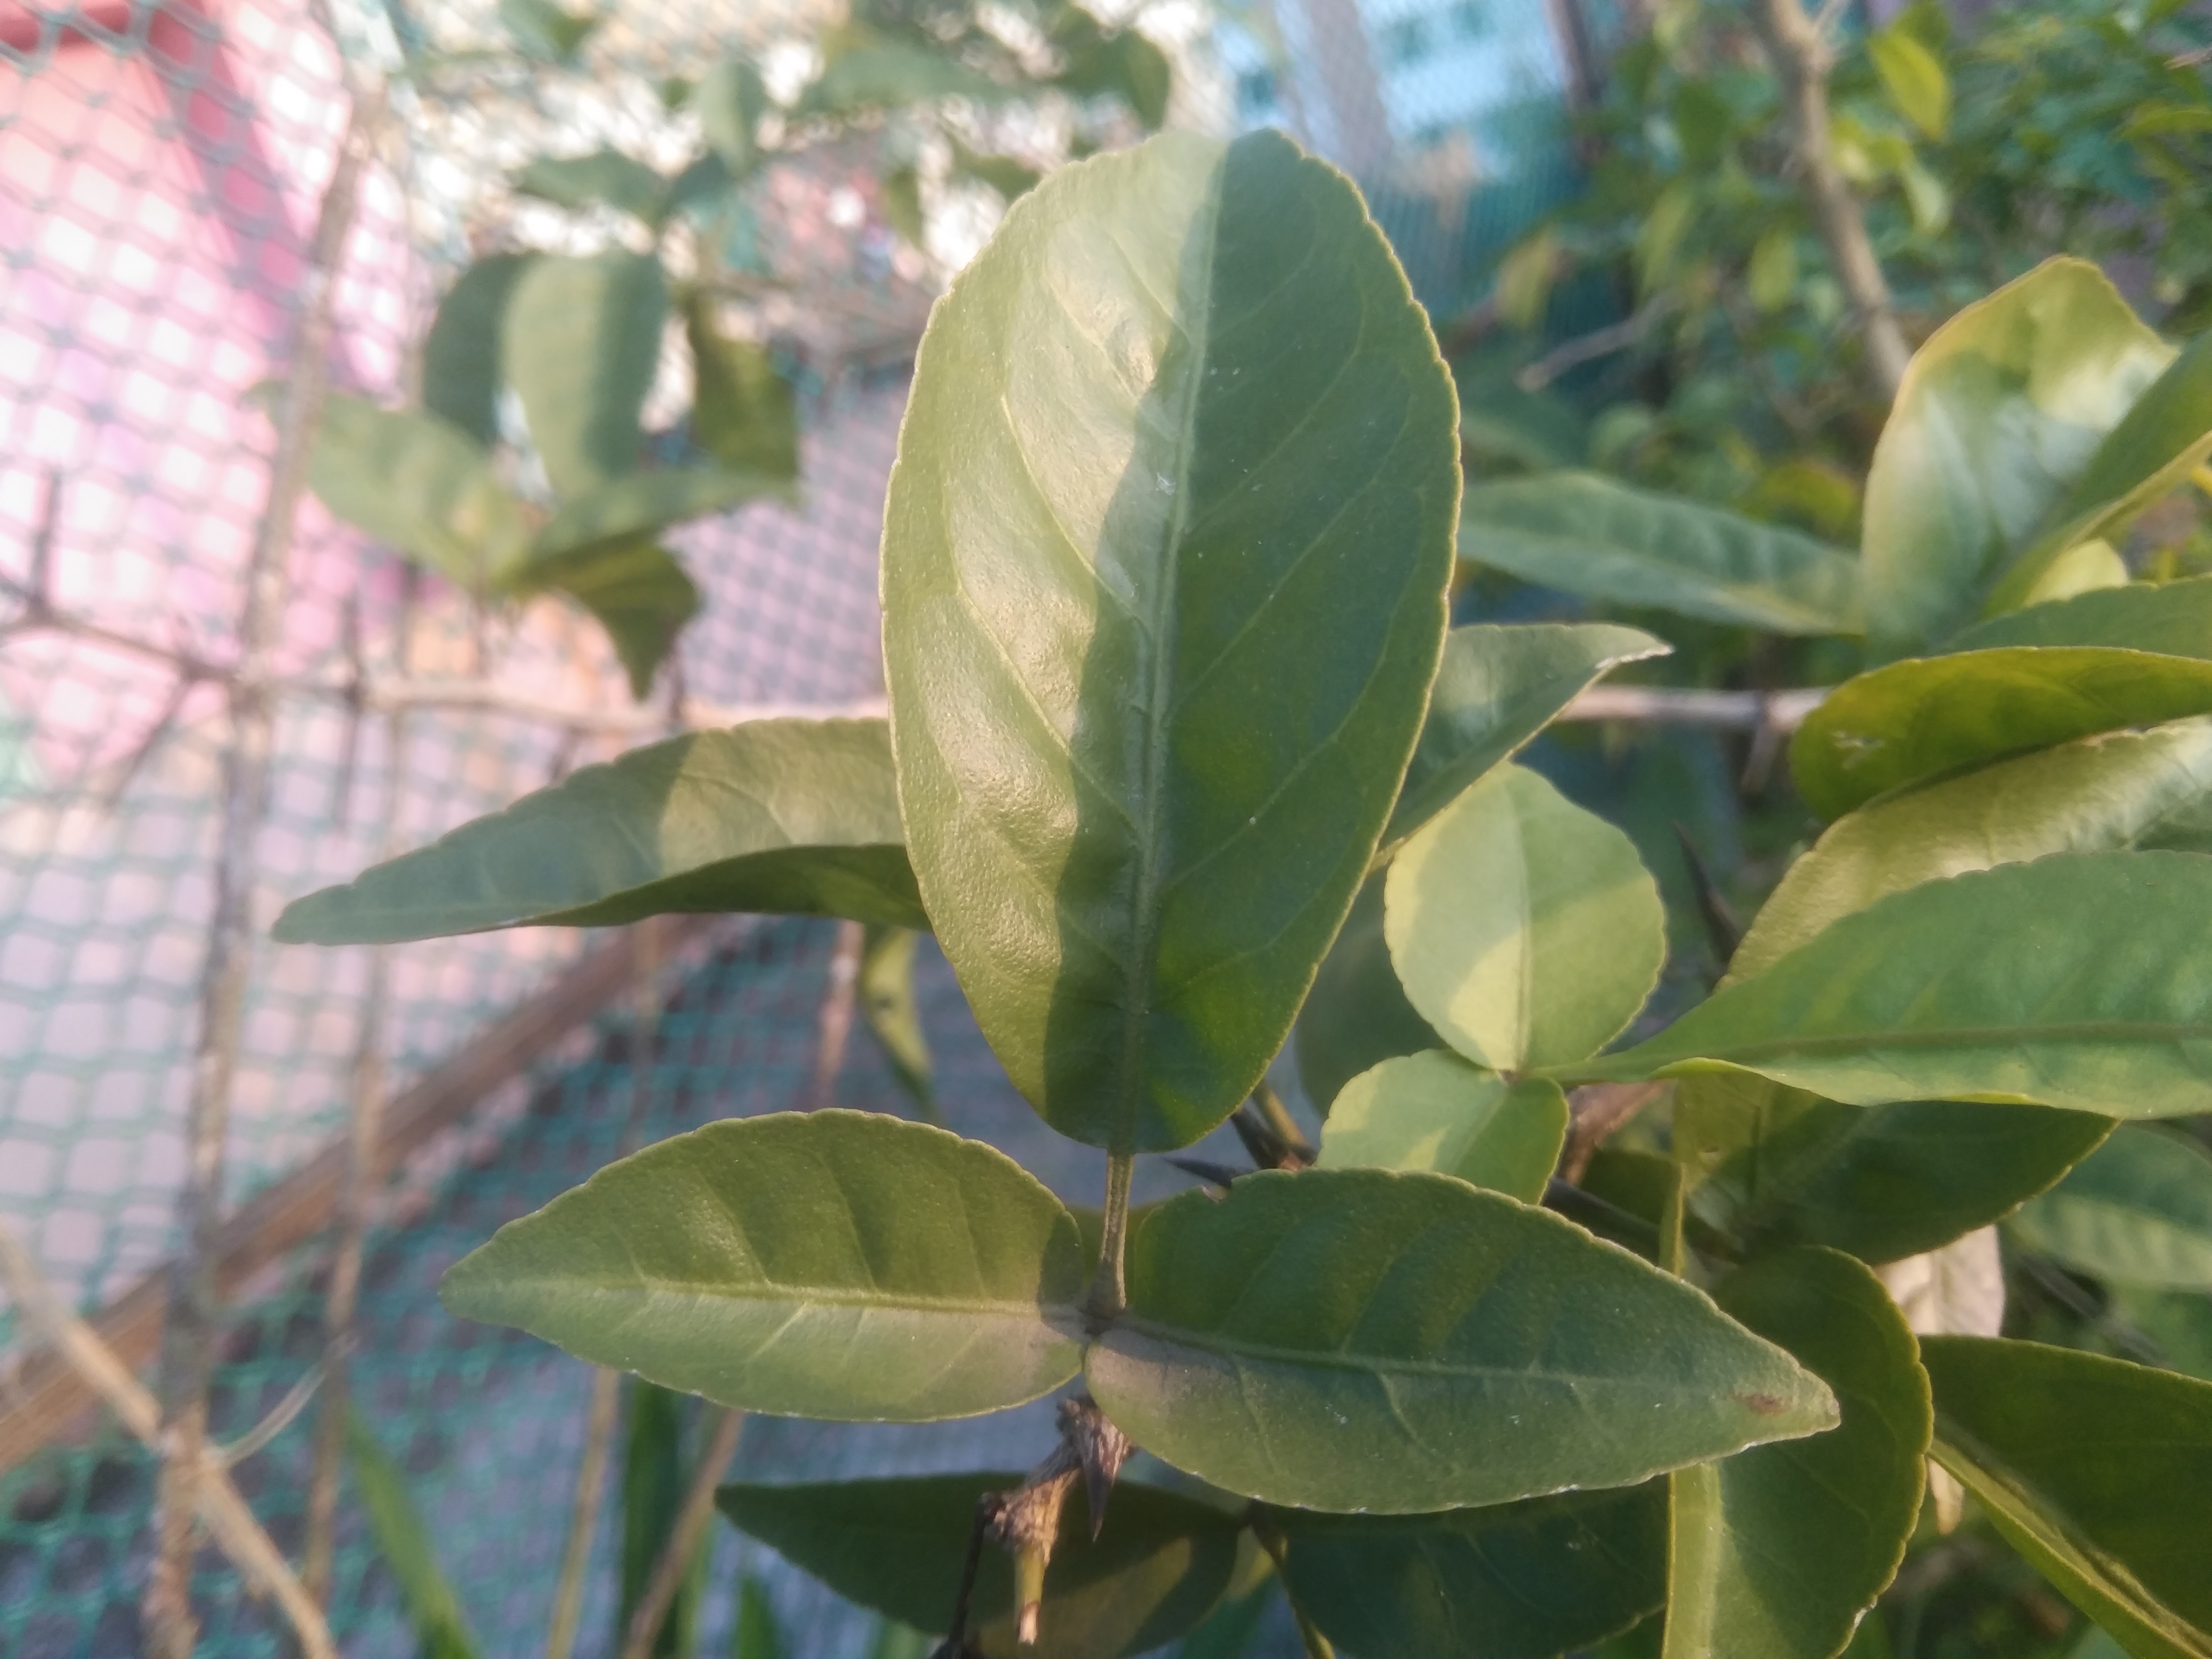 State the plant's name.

wood apple
